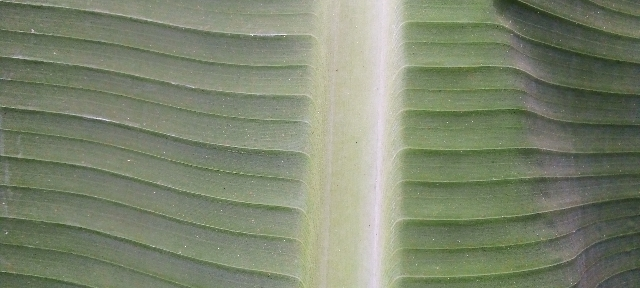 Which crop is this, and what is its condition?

banana, healthy
